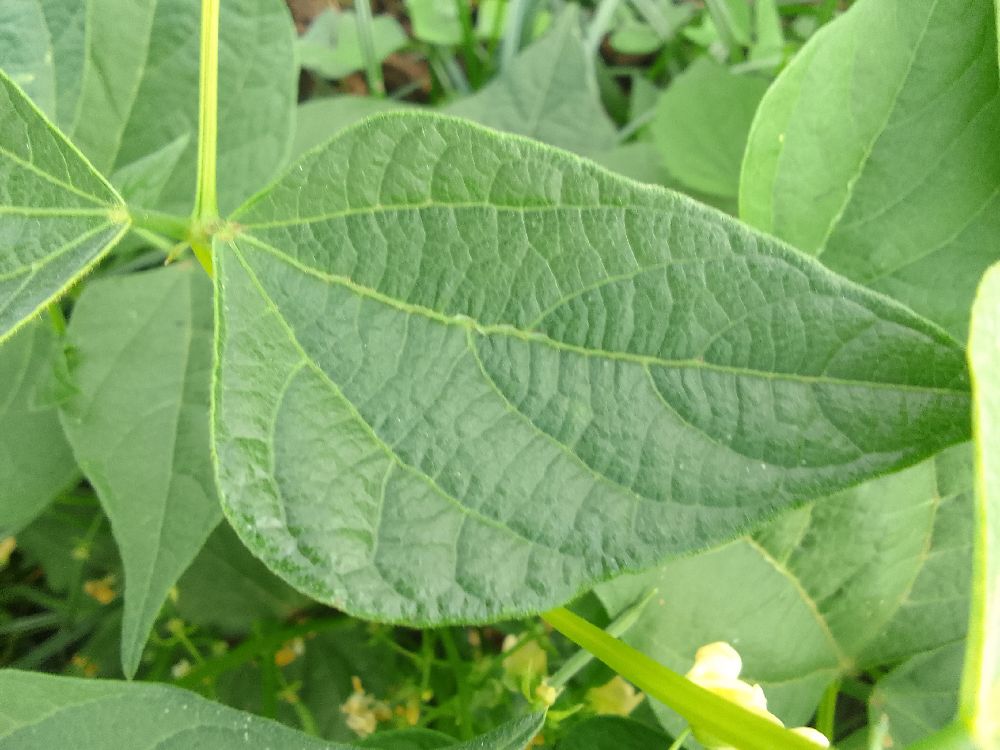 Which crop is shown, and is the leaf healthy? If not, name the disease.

common bean, healthy
